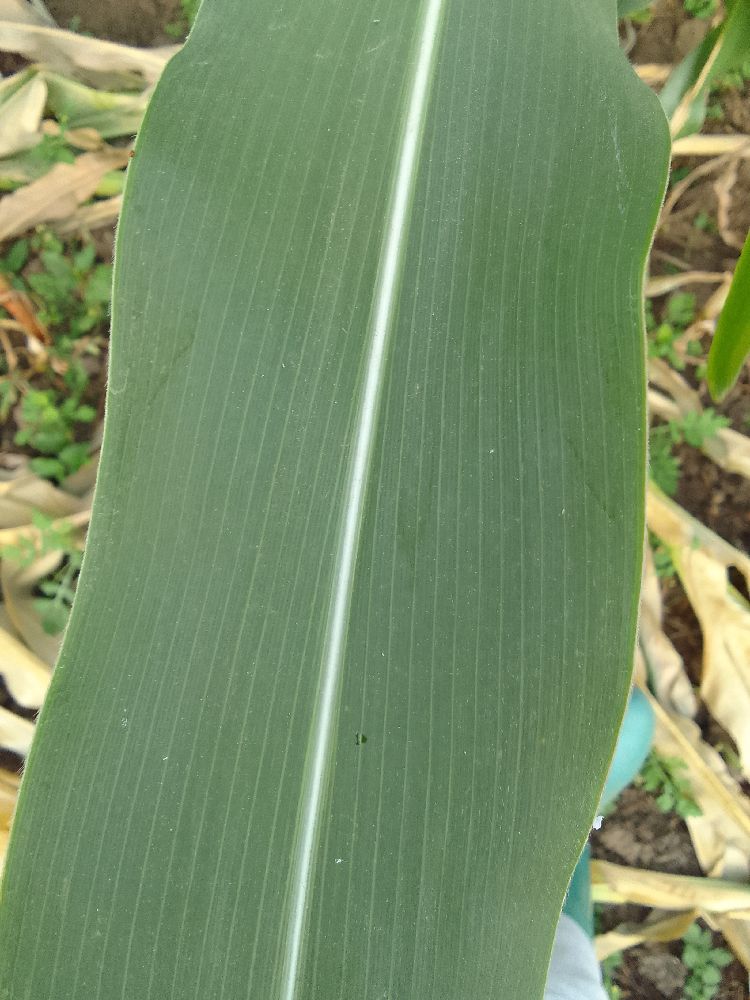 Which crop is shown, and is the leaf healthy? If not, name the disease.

maize, healthy
